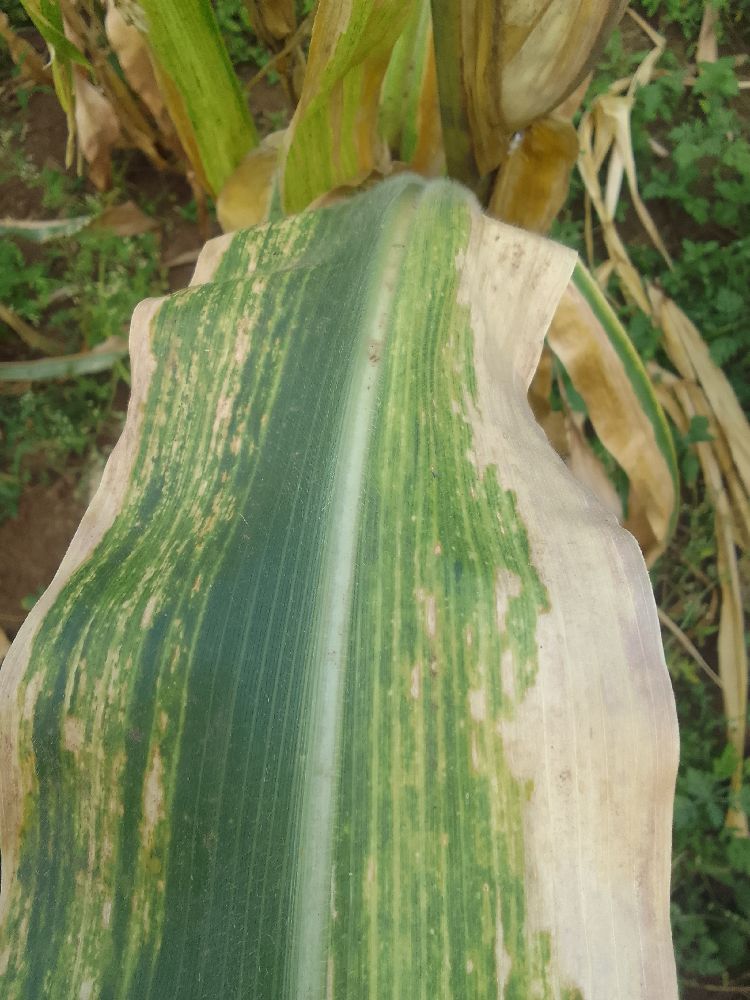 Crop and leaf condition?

maize, maize lethal necrosis
